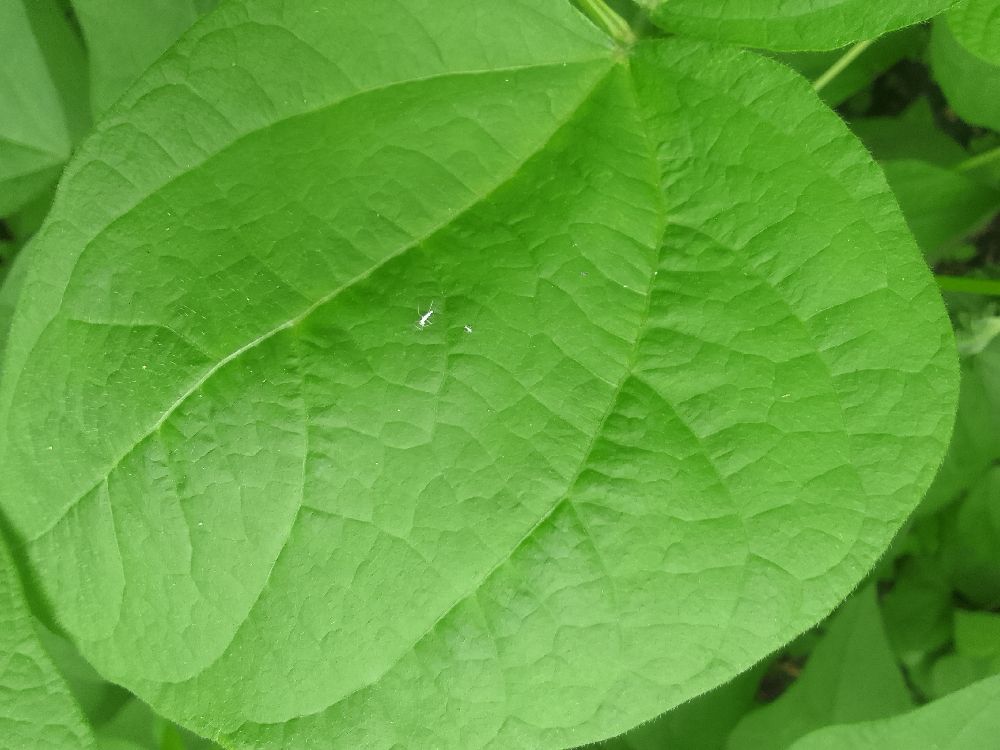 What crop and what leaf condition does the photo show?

common bean, healthy
